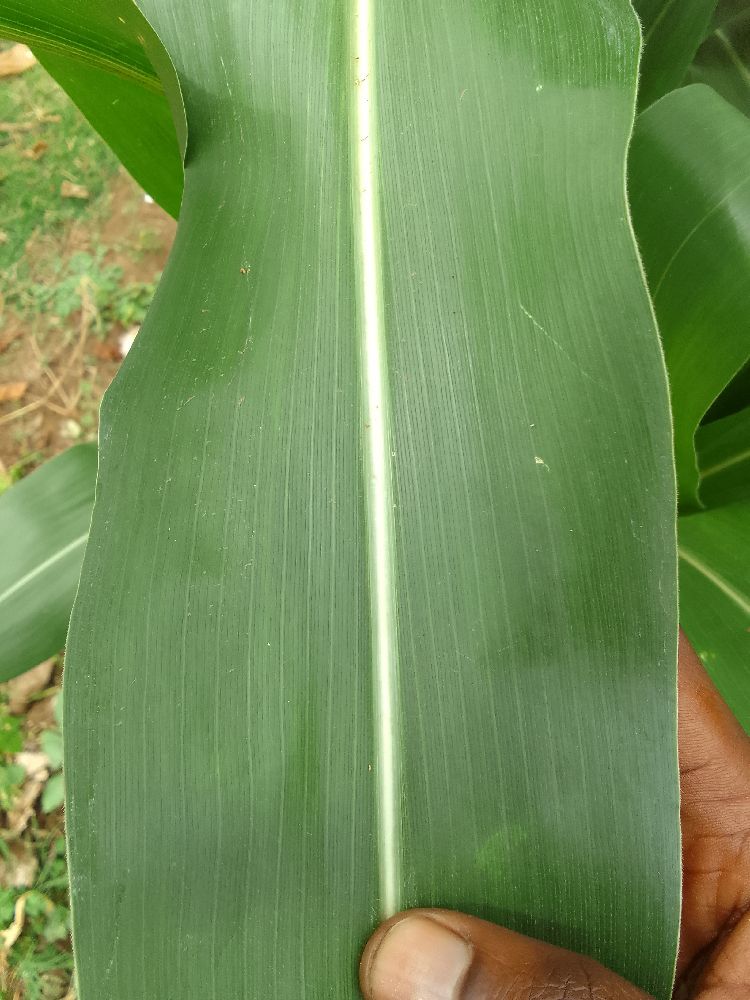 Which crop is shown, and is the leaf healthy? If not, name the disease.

maize, healthy
